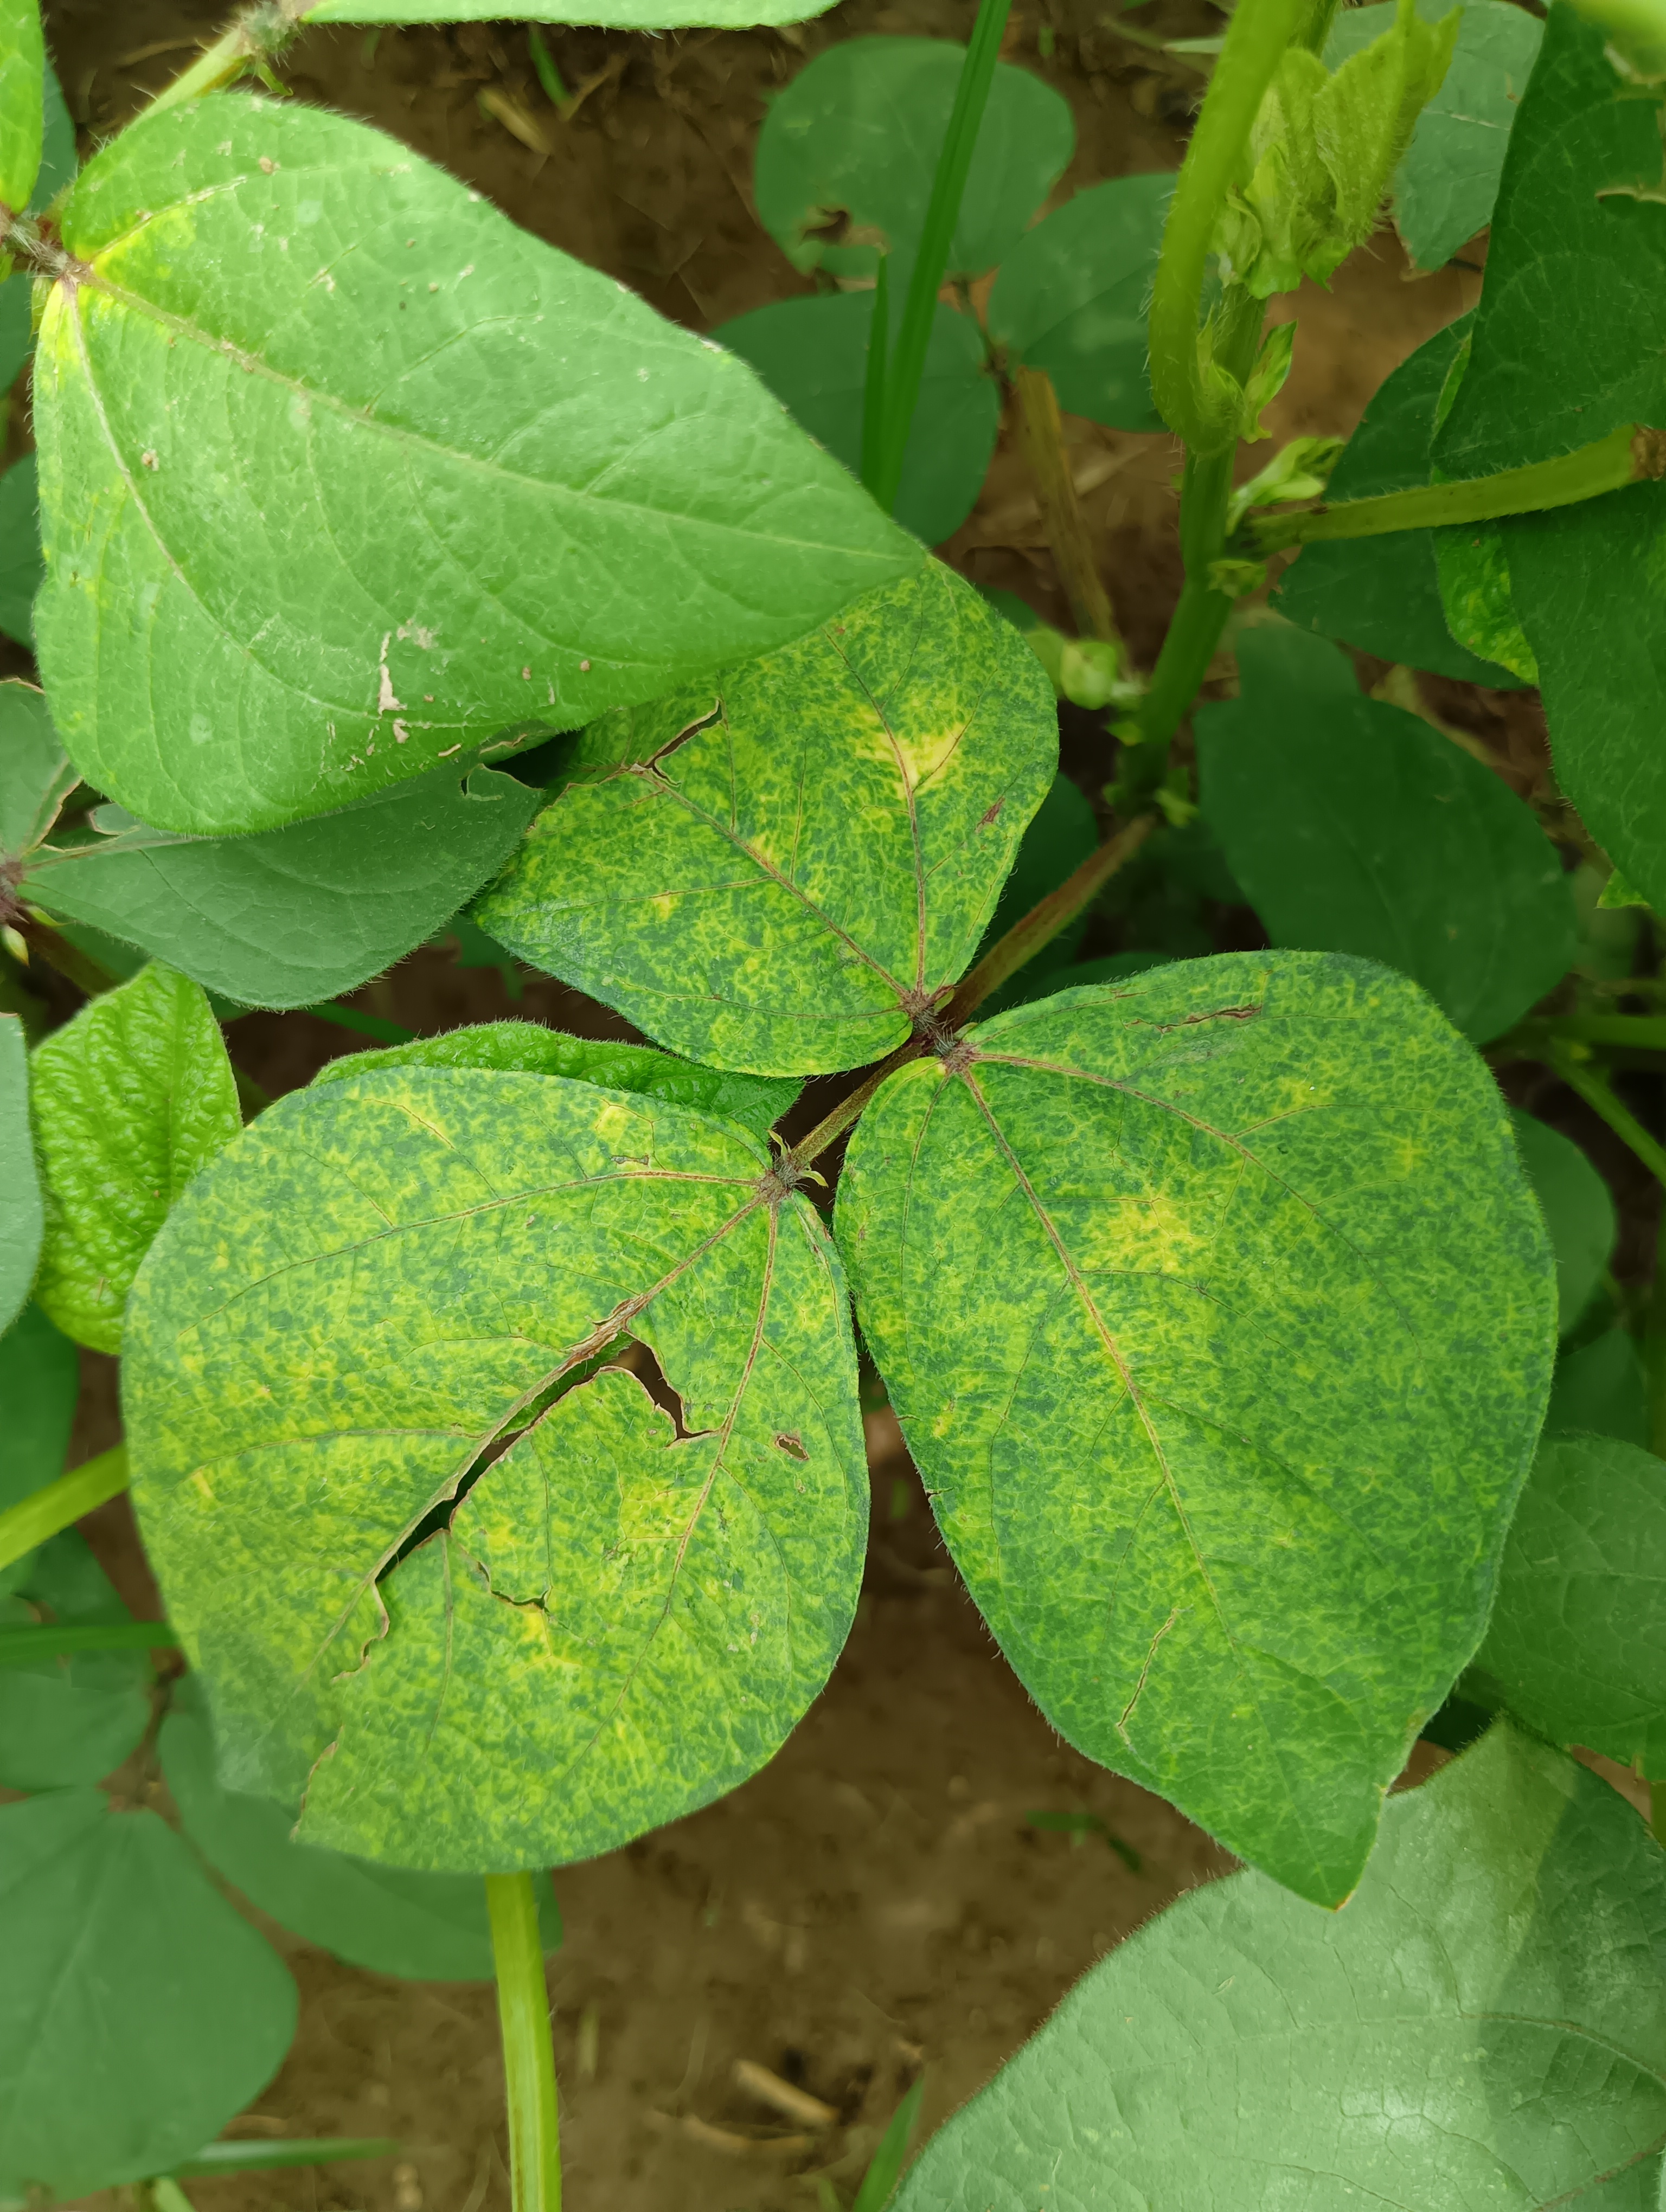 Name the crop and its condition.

mungbean, yellow mosaic
